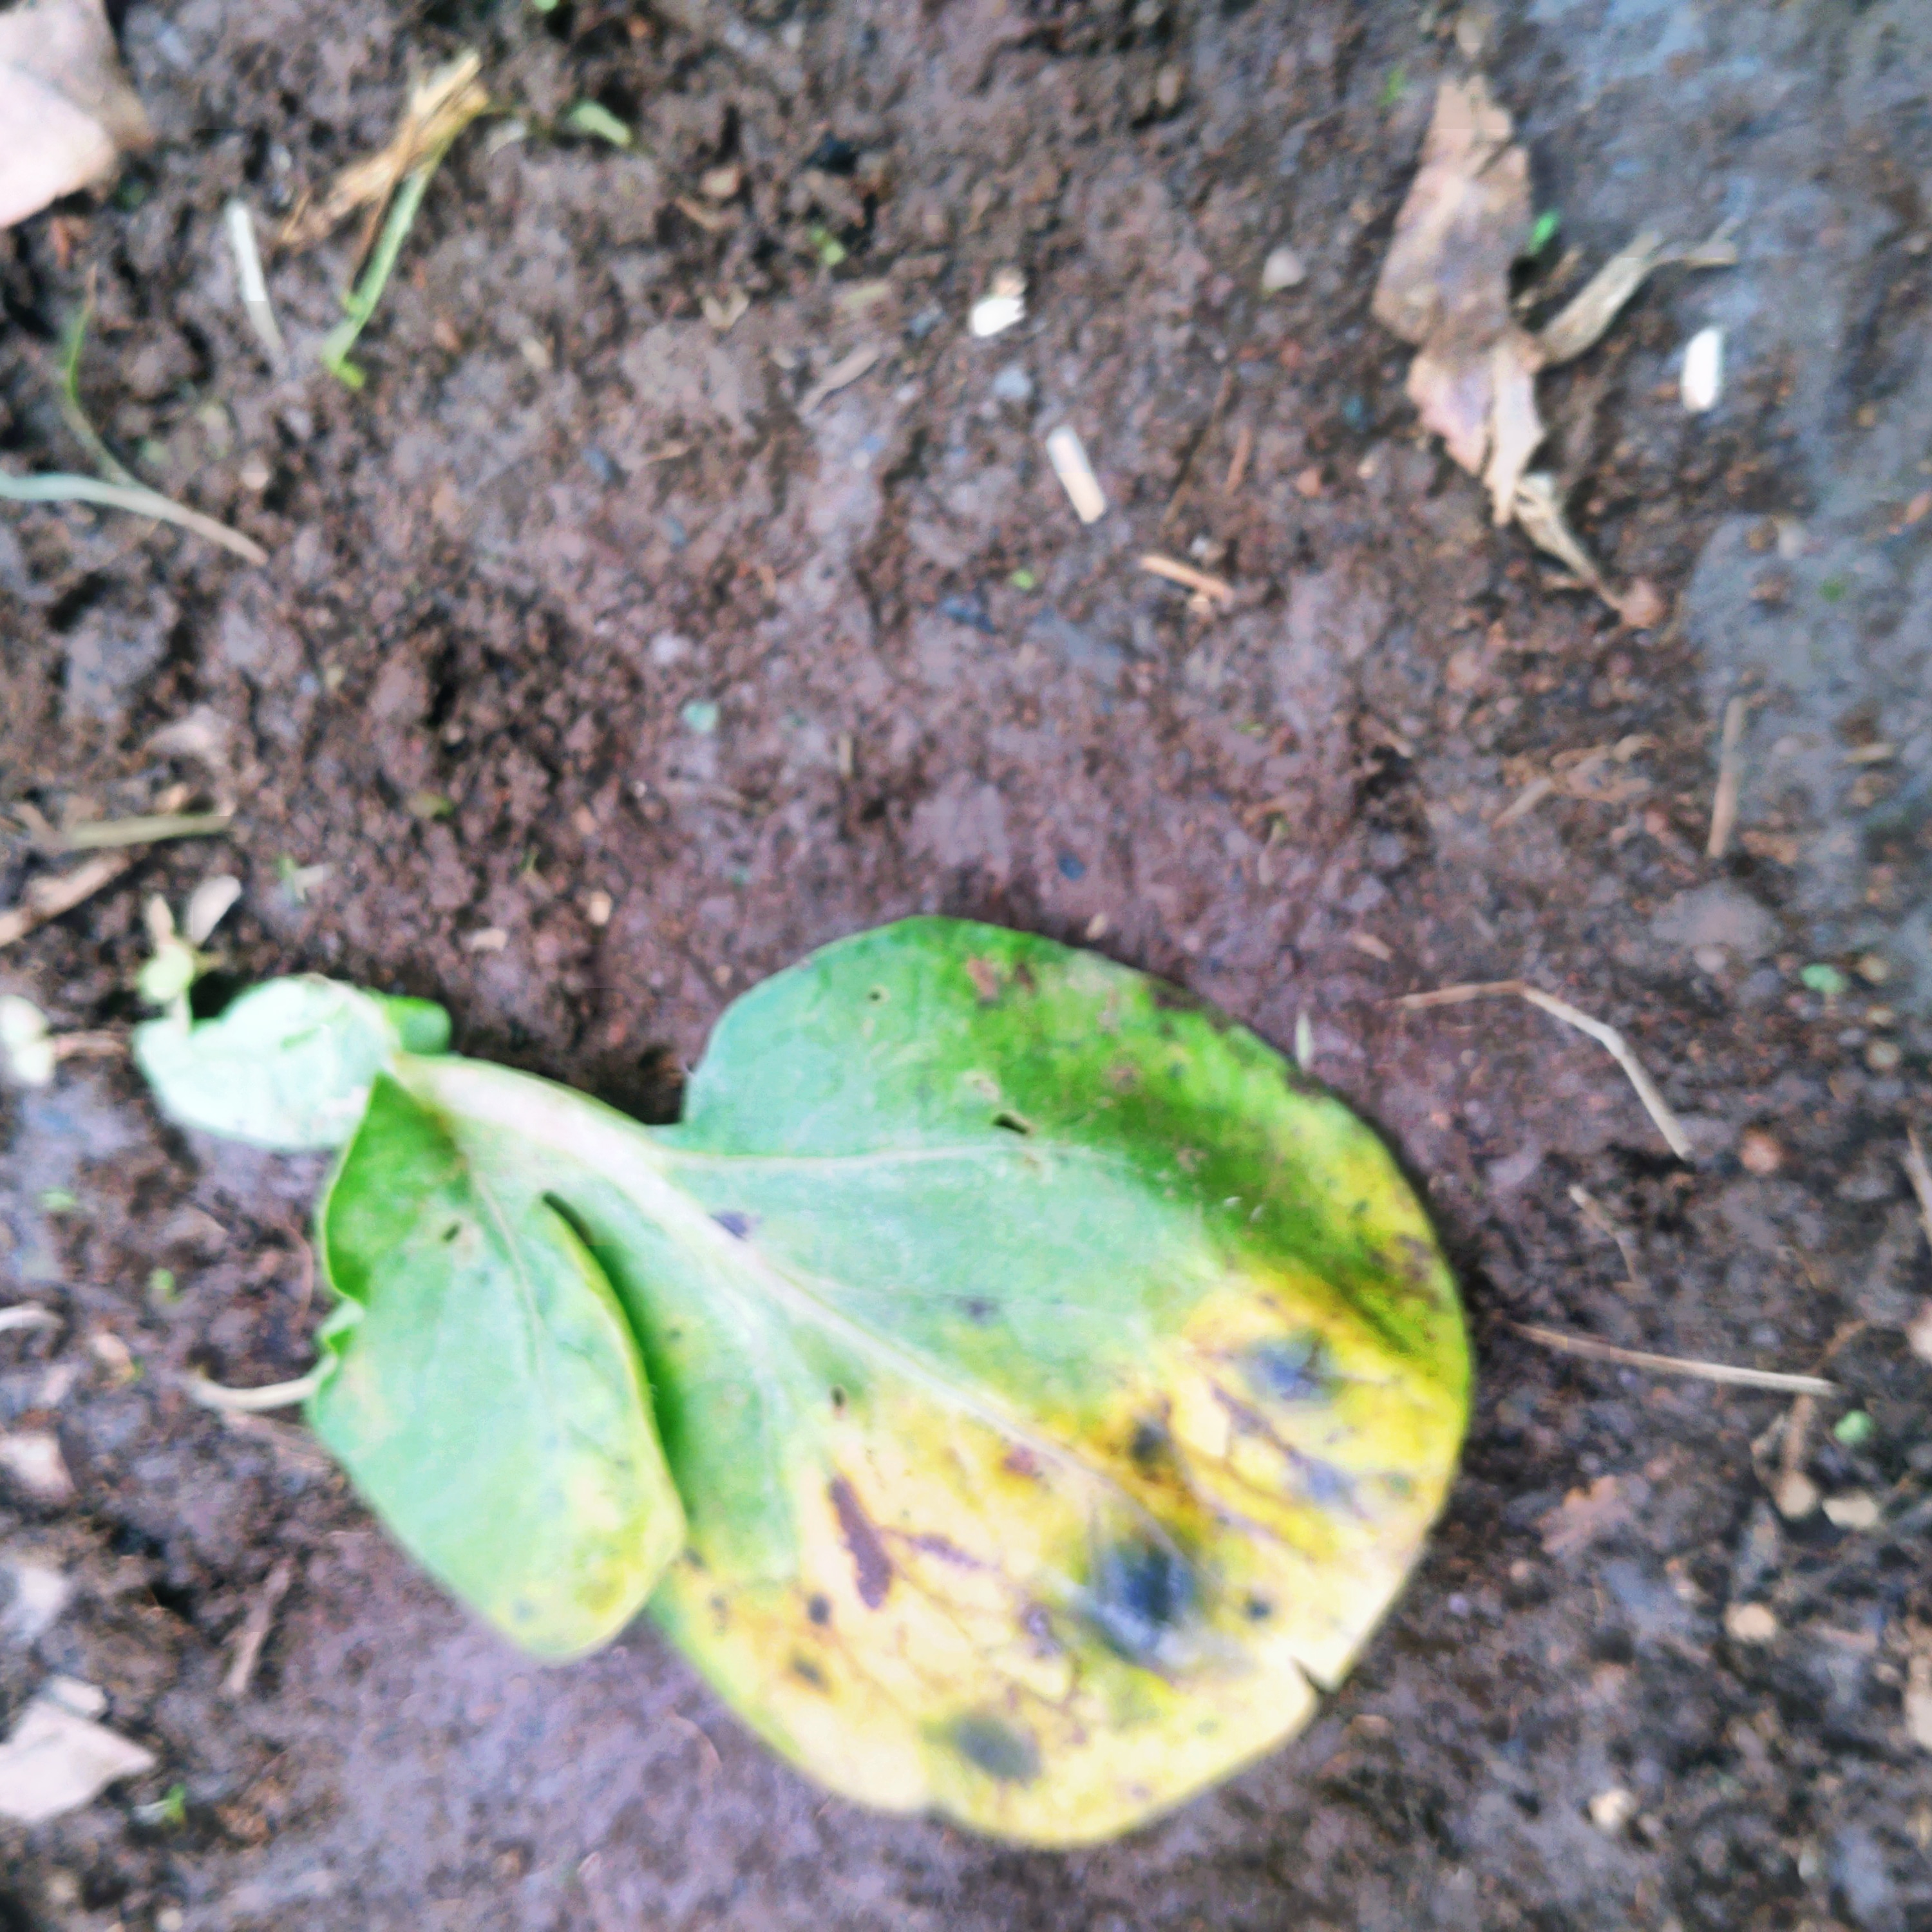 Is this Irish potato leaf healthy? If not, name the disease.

late blight
